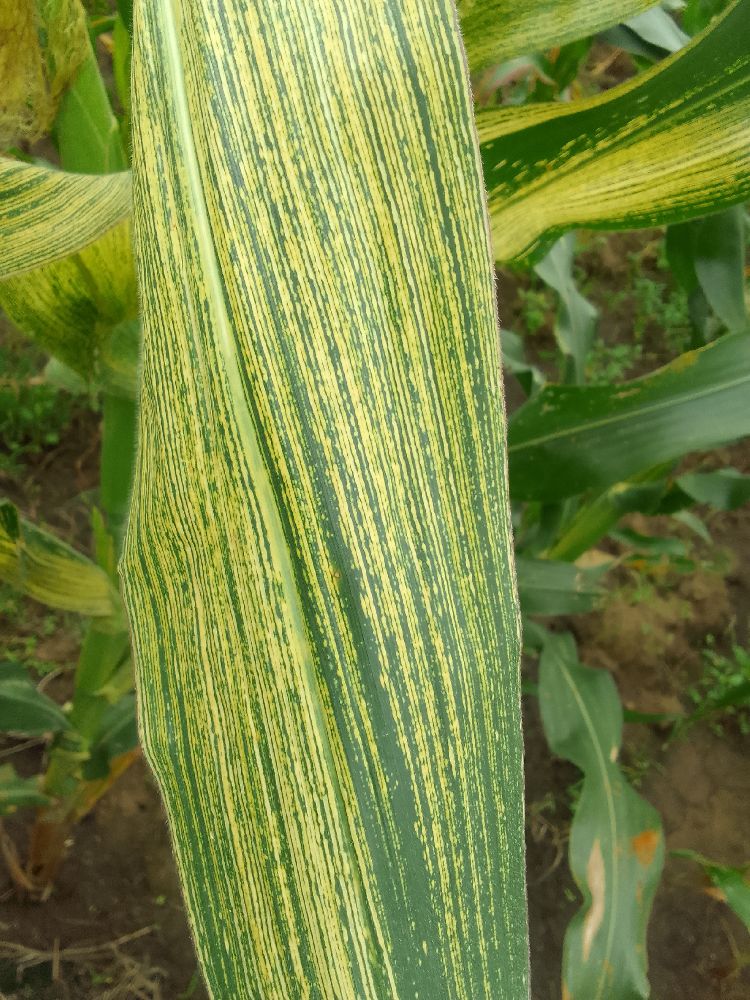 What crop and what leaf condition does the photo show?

maize, maize streak virus
